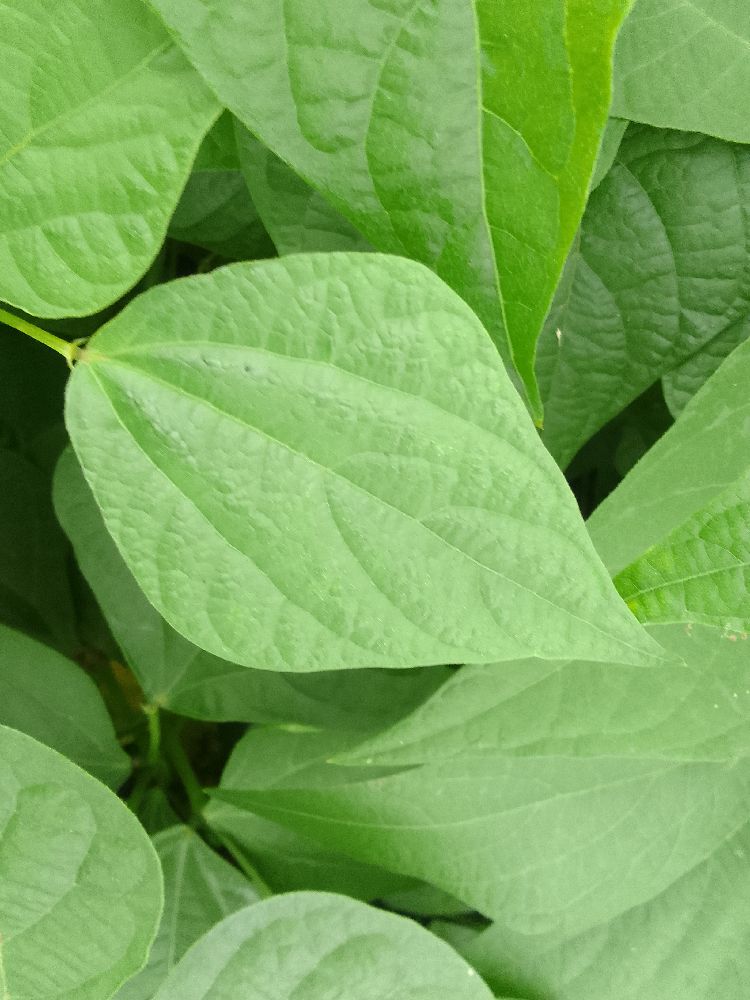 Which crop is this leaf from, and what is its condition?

common bean, healthy
